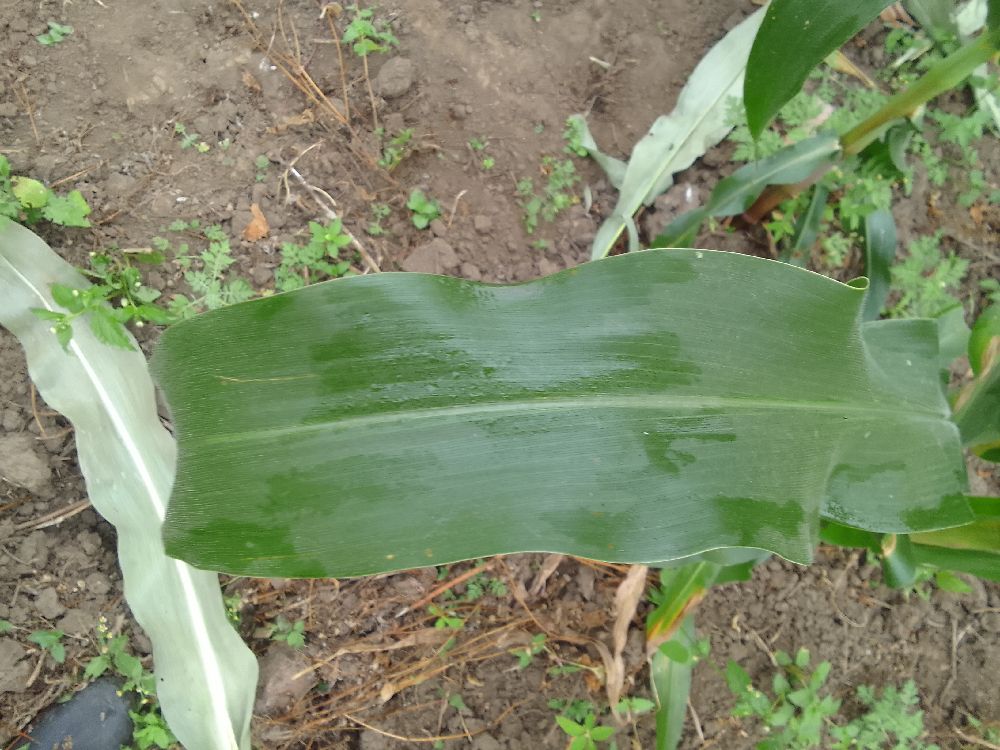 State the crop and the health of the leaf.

maize, healthy
